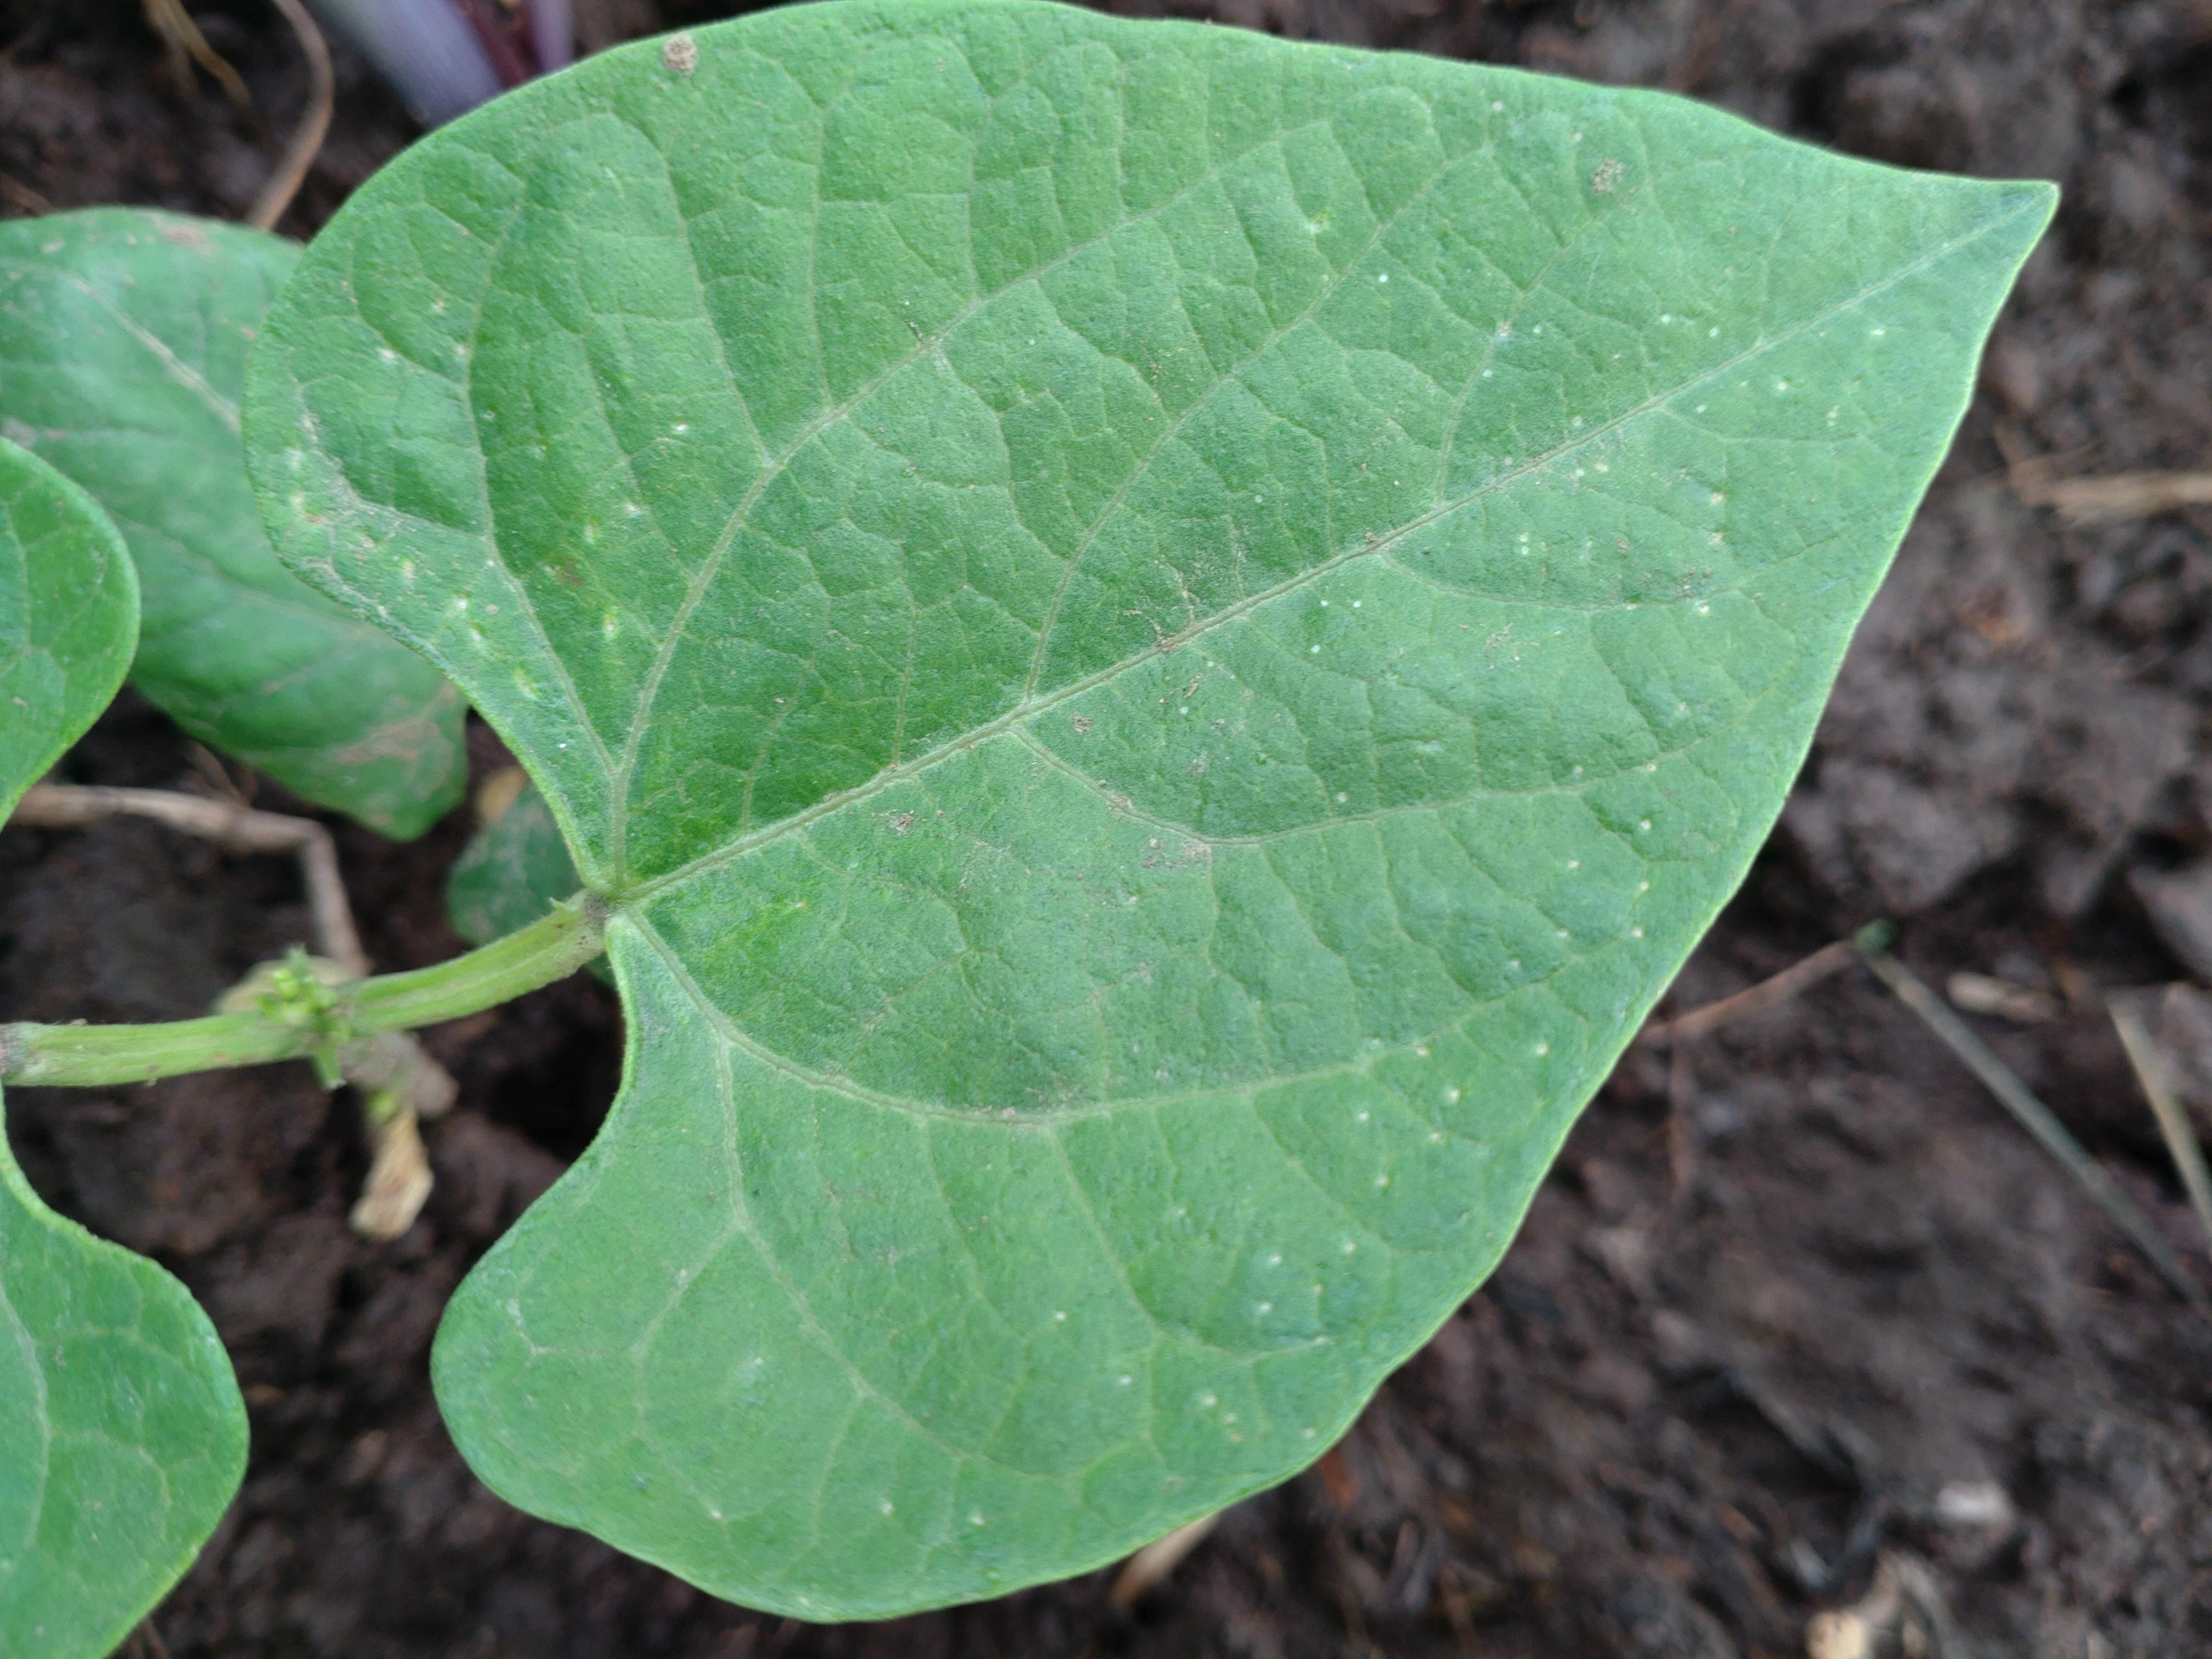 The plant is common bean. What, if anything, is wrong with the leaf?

healthy
